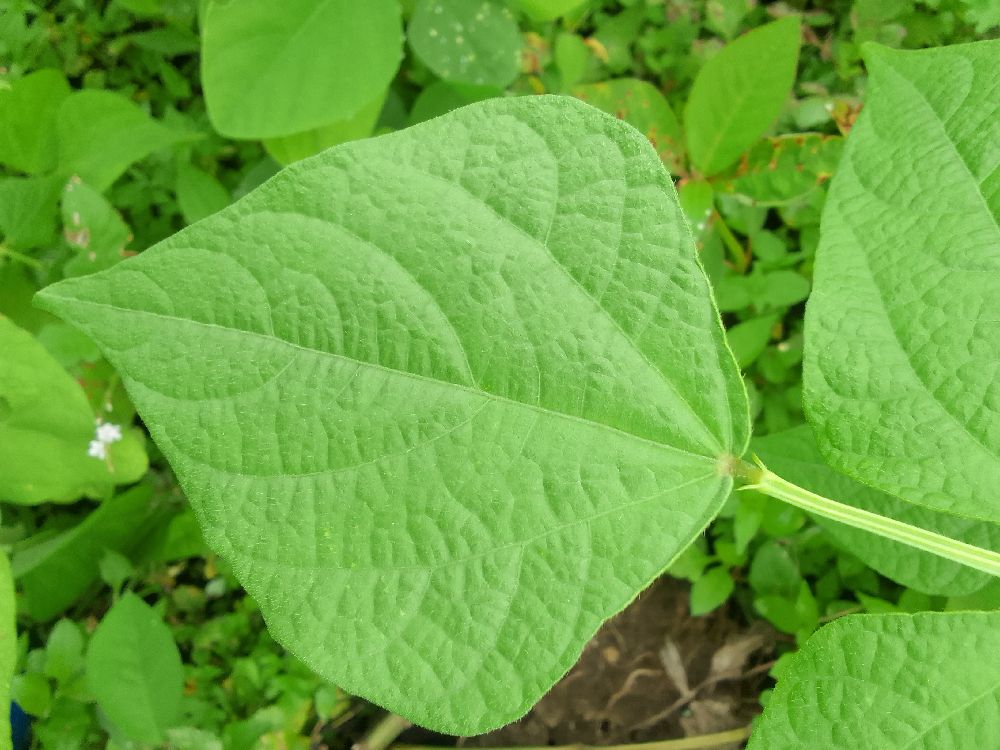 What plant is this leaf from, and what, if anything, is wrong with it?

common bean, healthy
